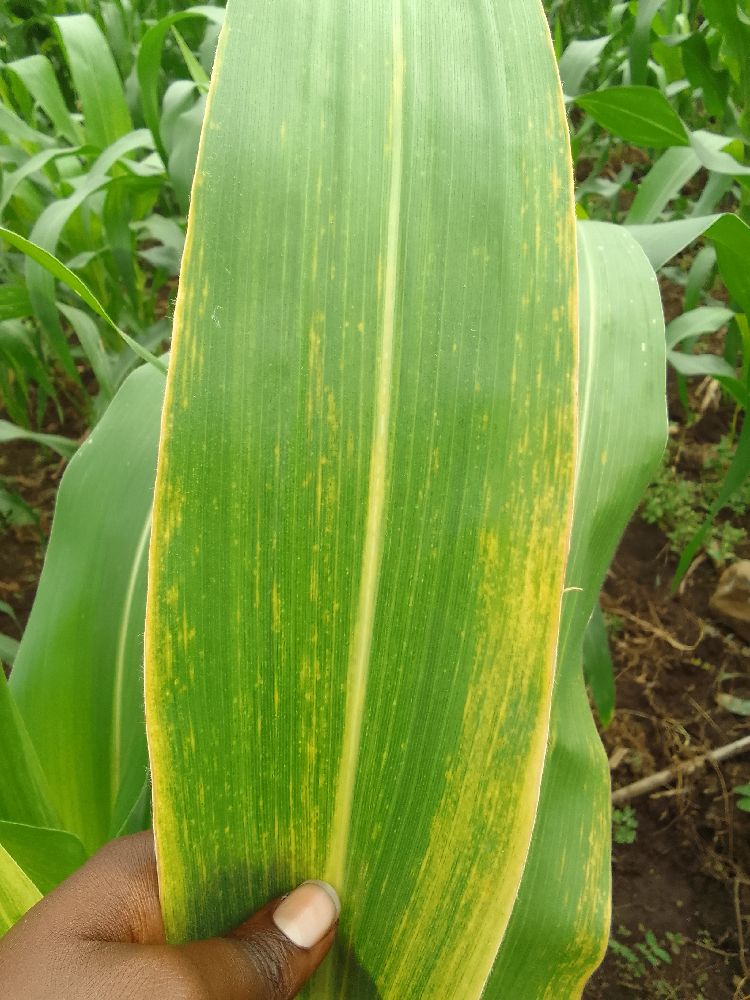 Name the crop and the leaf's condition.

maize, maize lethal necrosis
